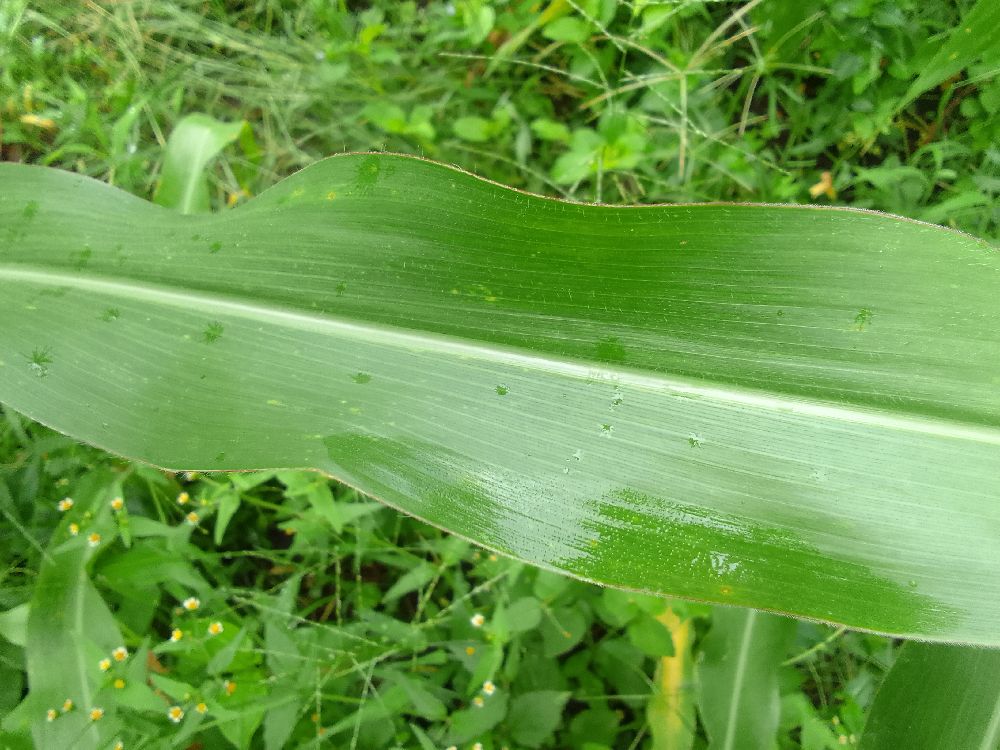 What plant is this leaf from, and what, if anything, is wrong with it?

maize, healthy
